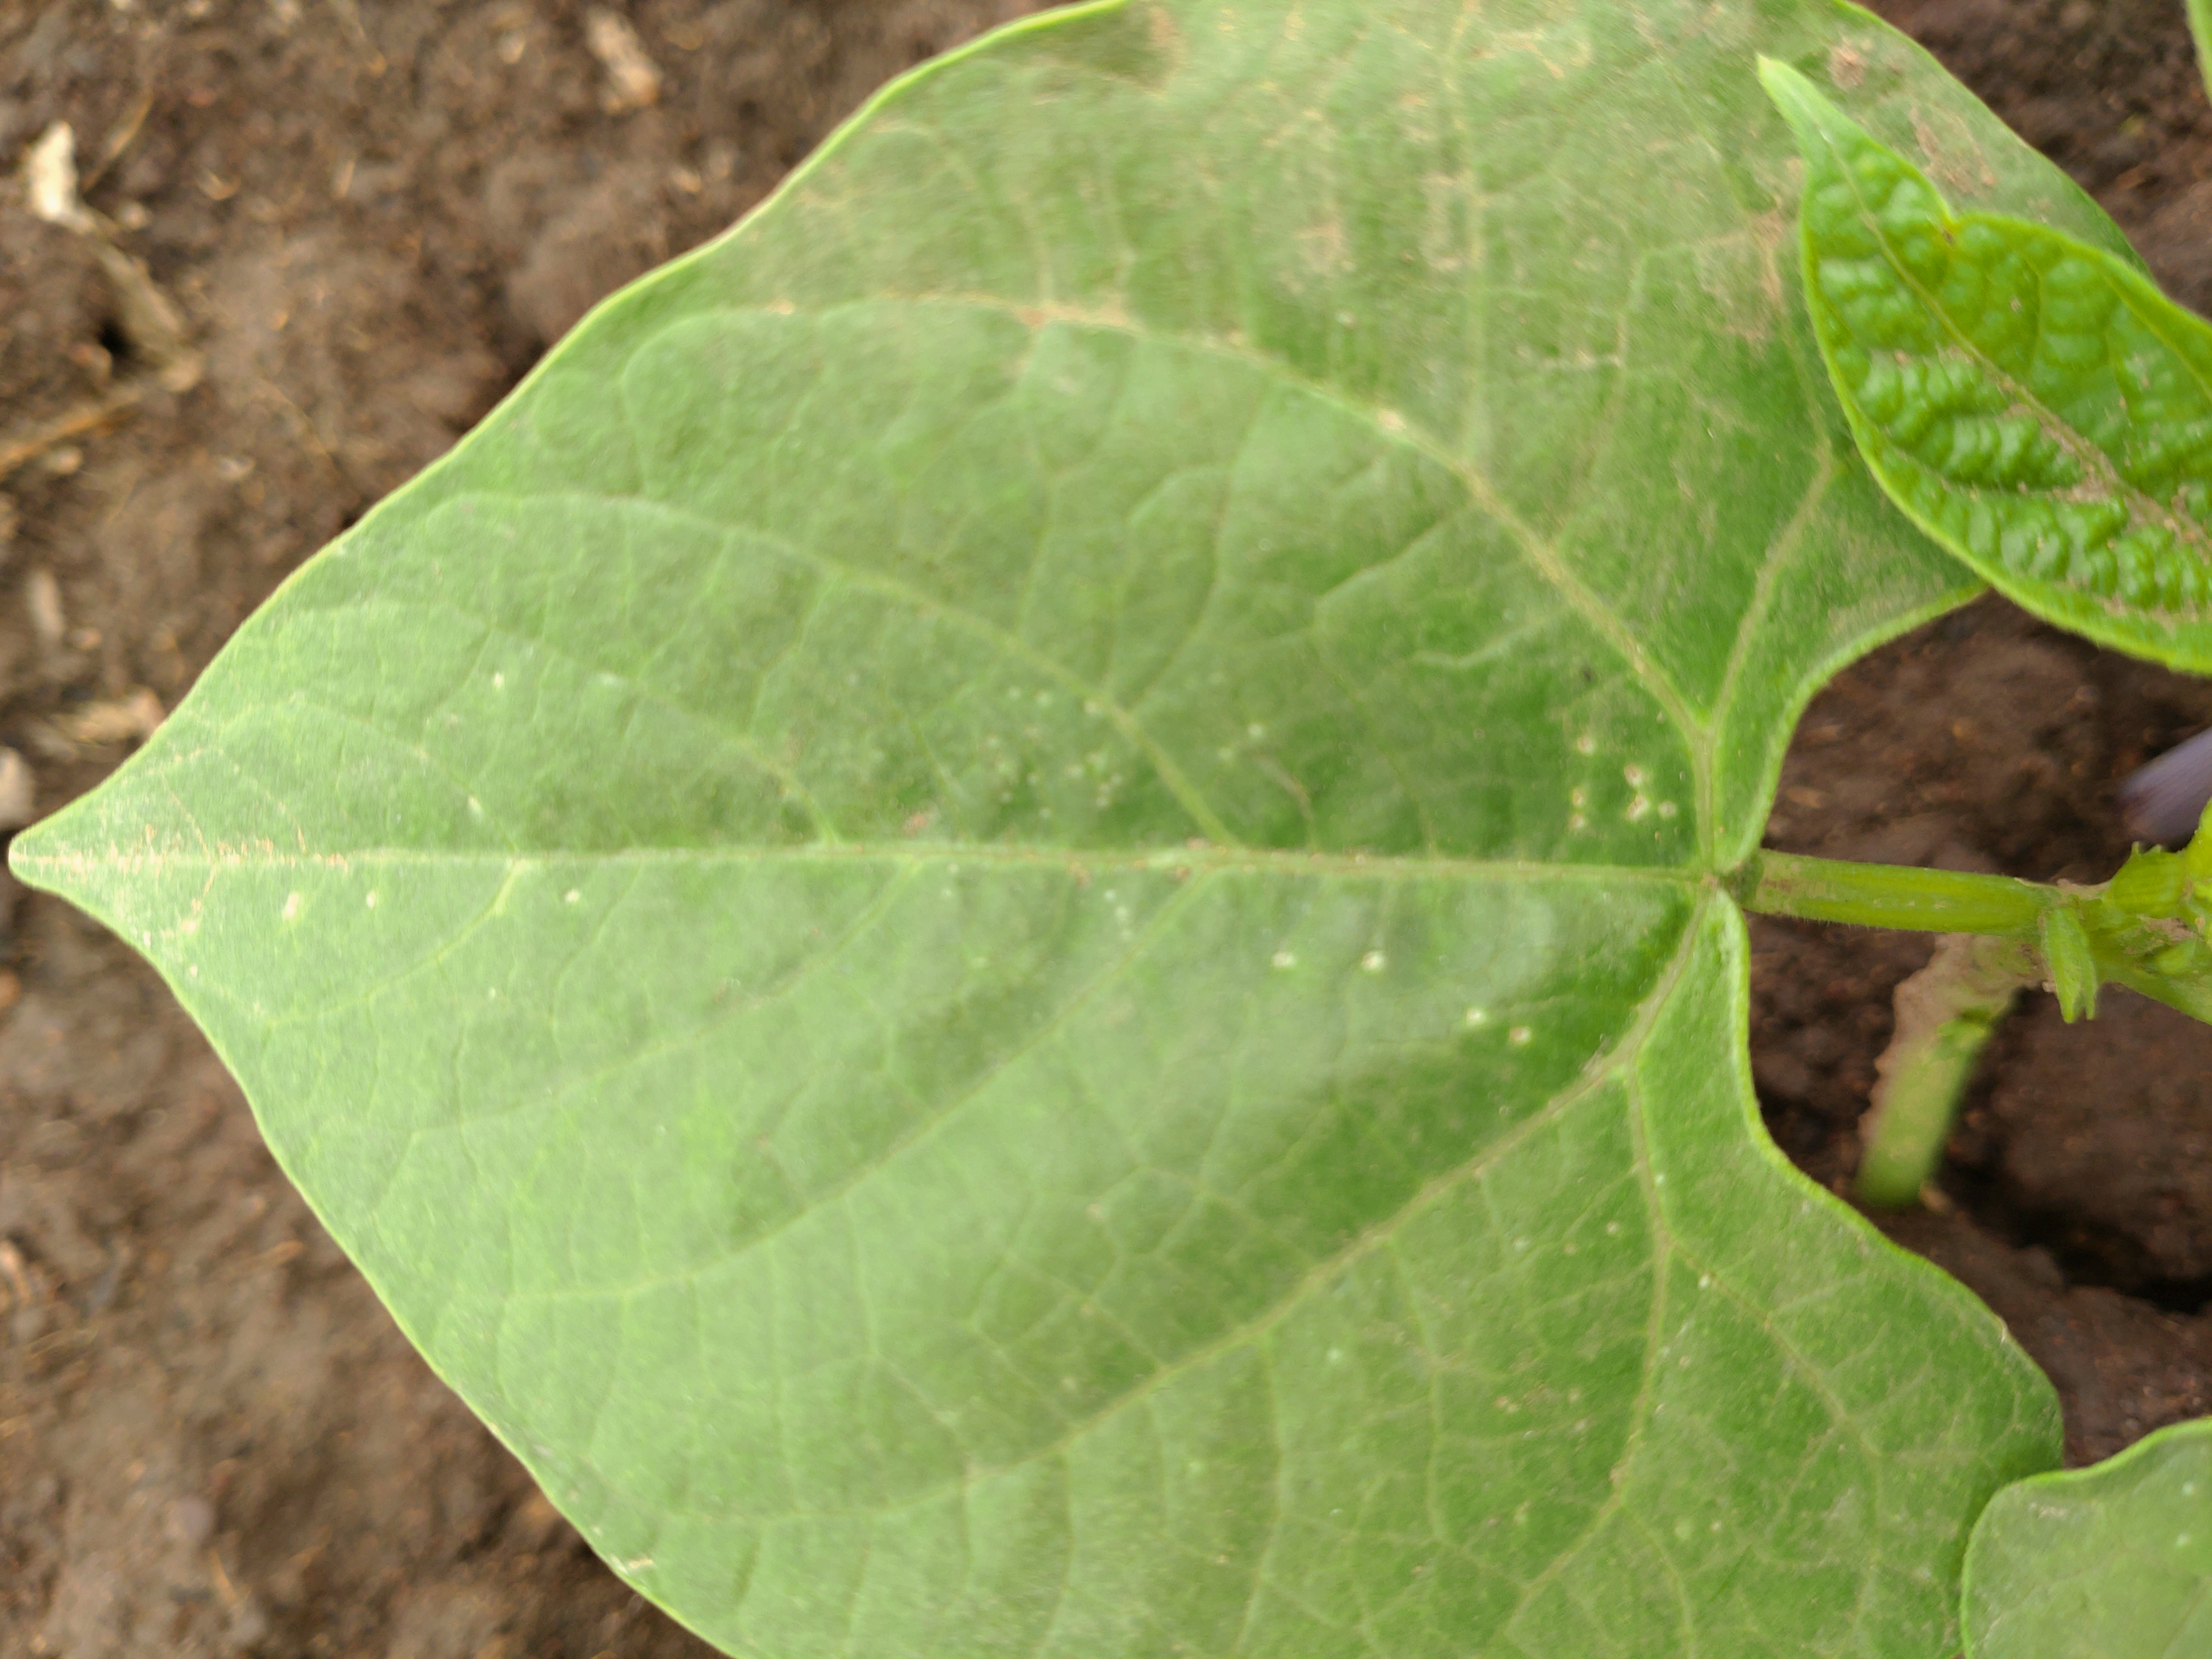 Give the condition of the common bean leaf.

healthy
